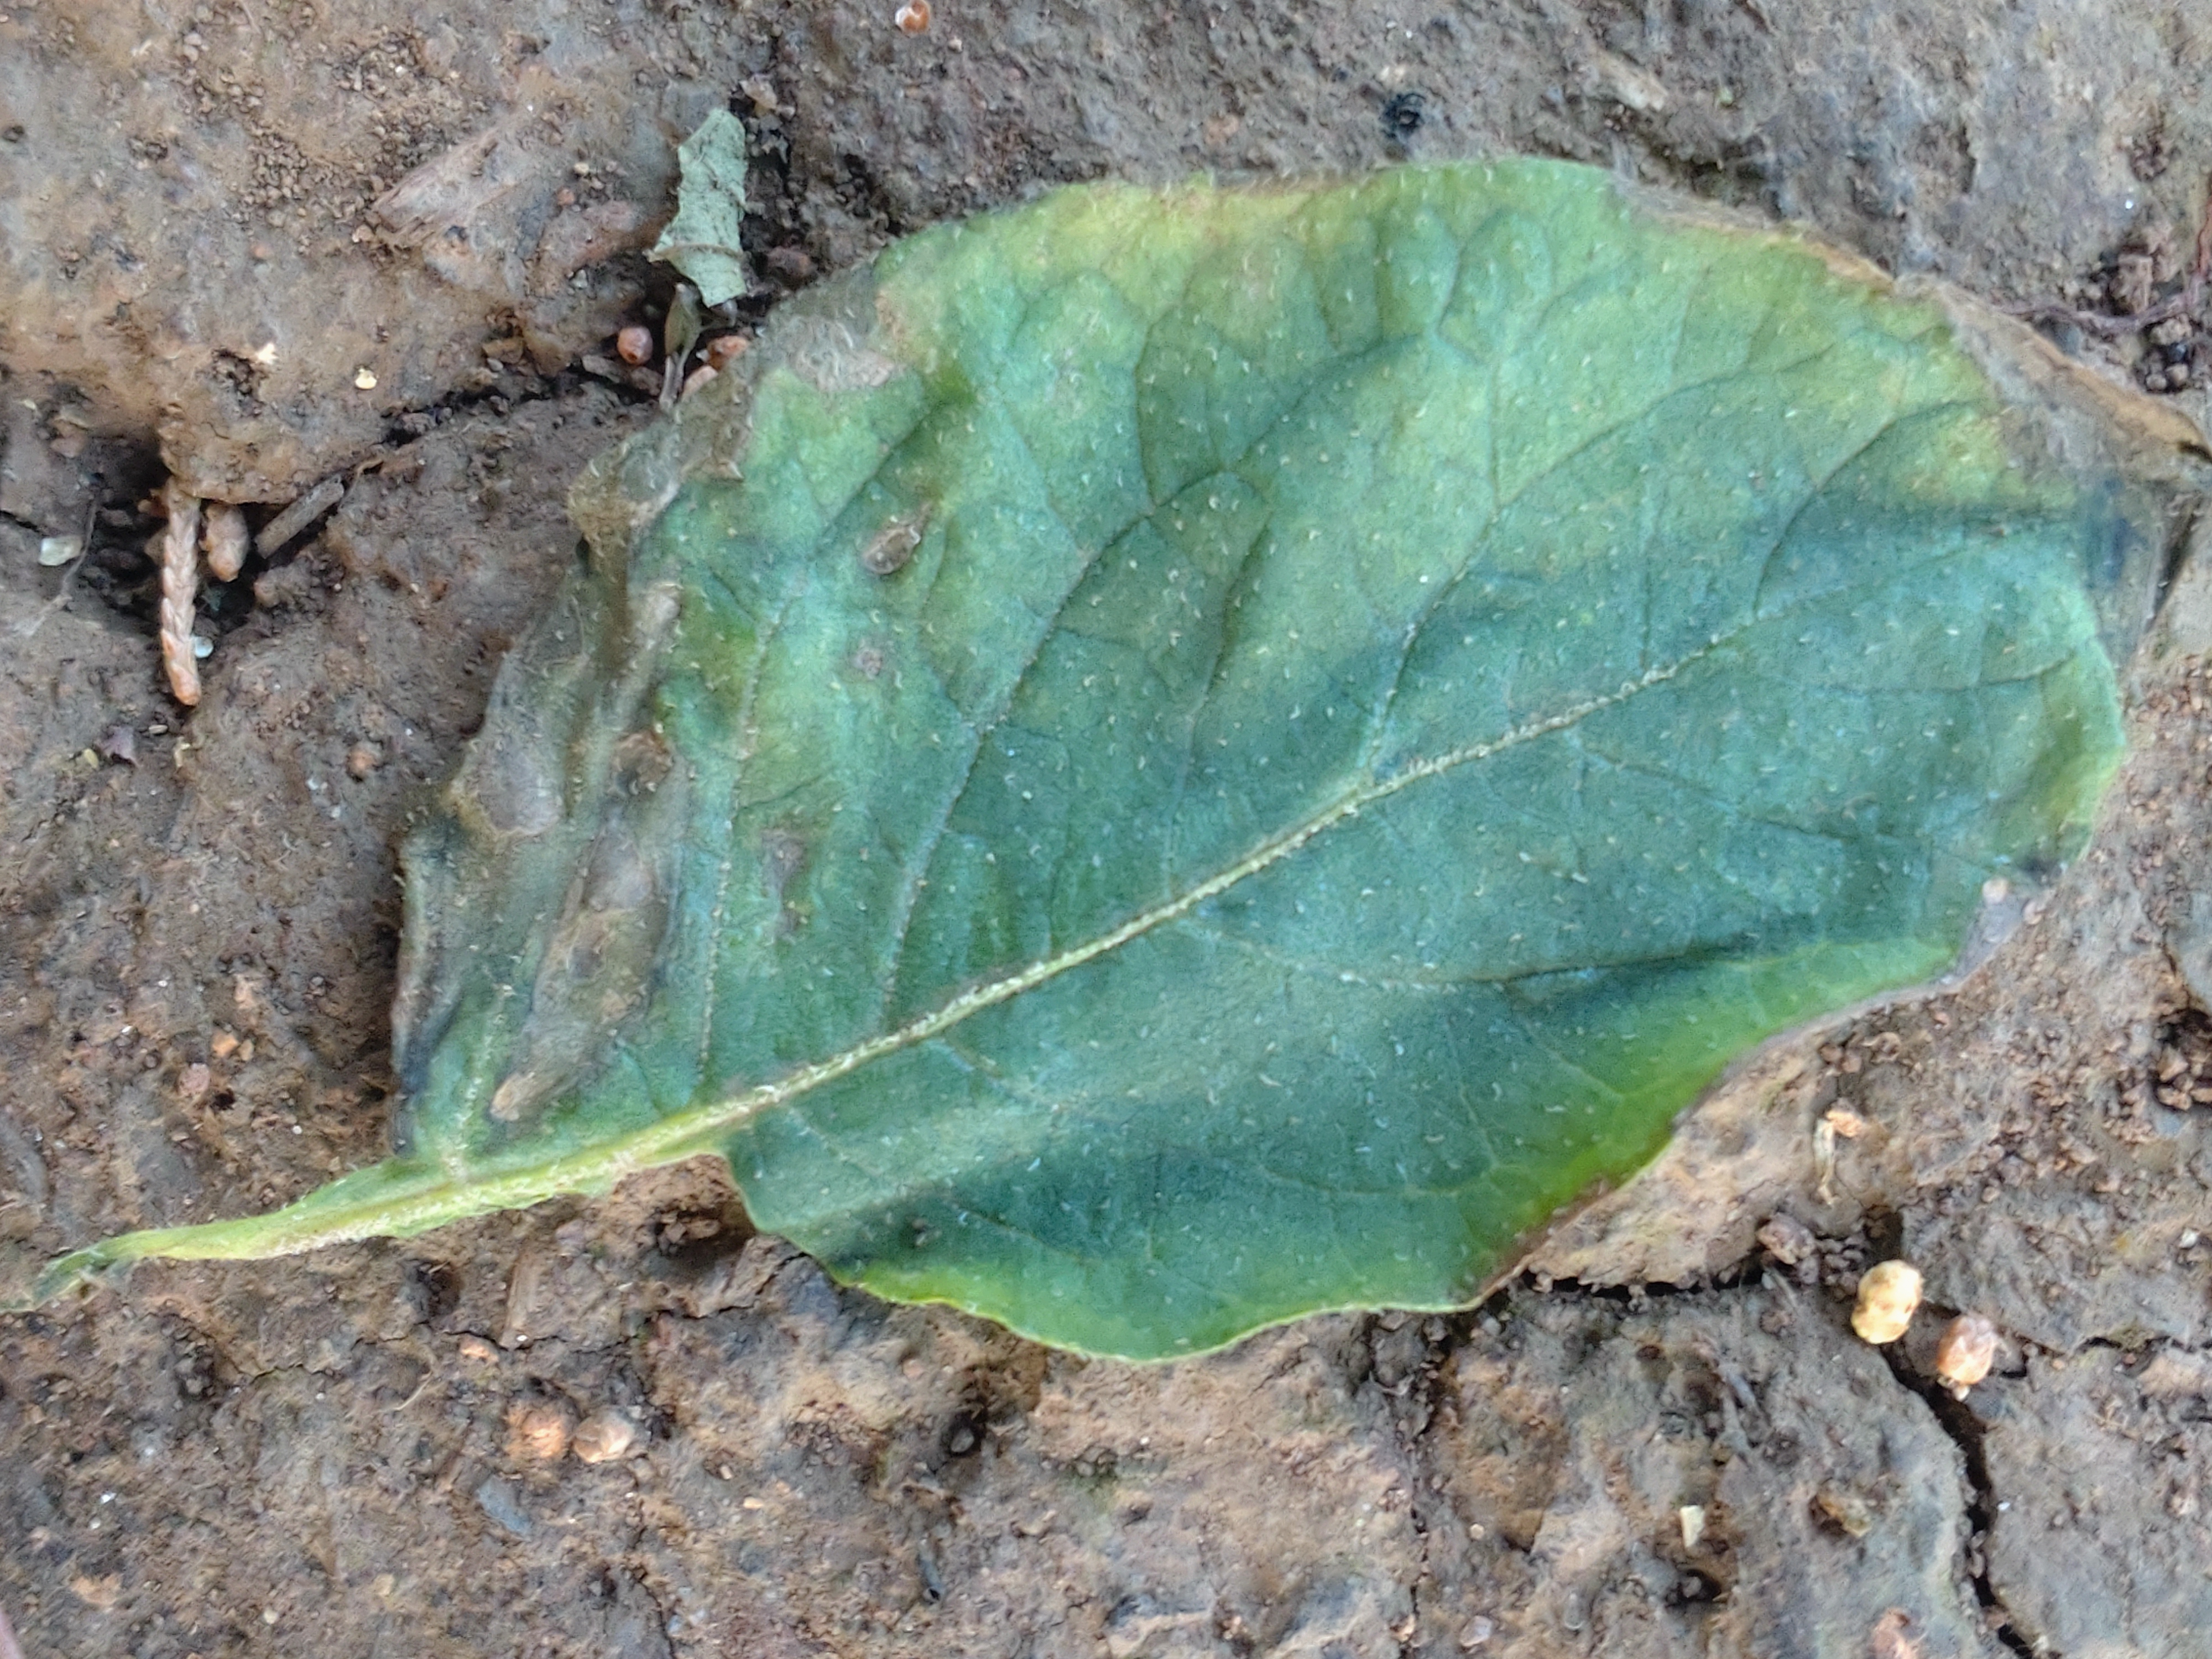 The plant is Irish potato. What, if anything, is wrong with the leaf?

early blight
